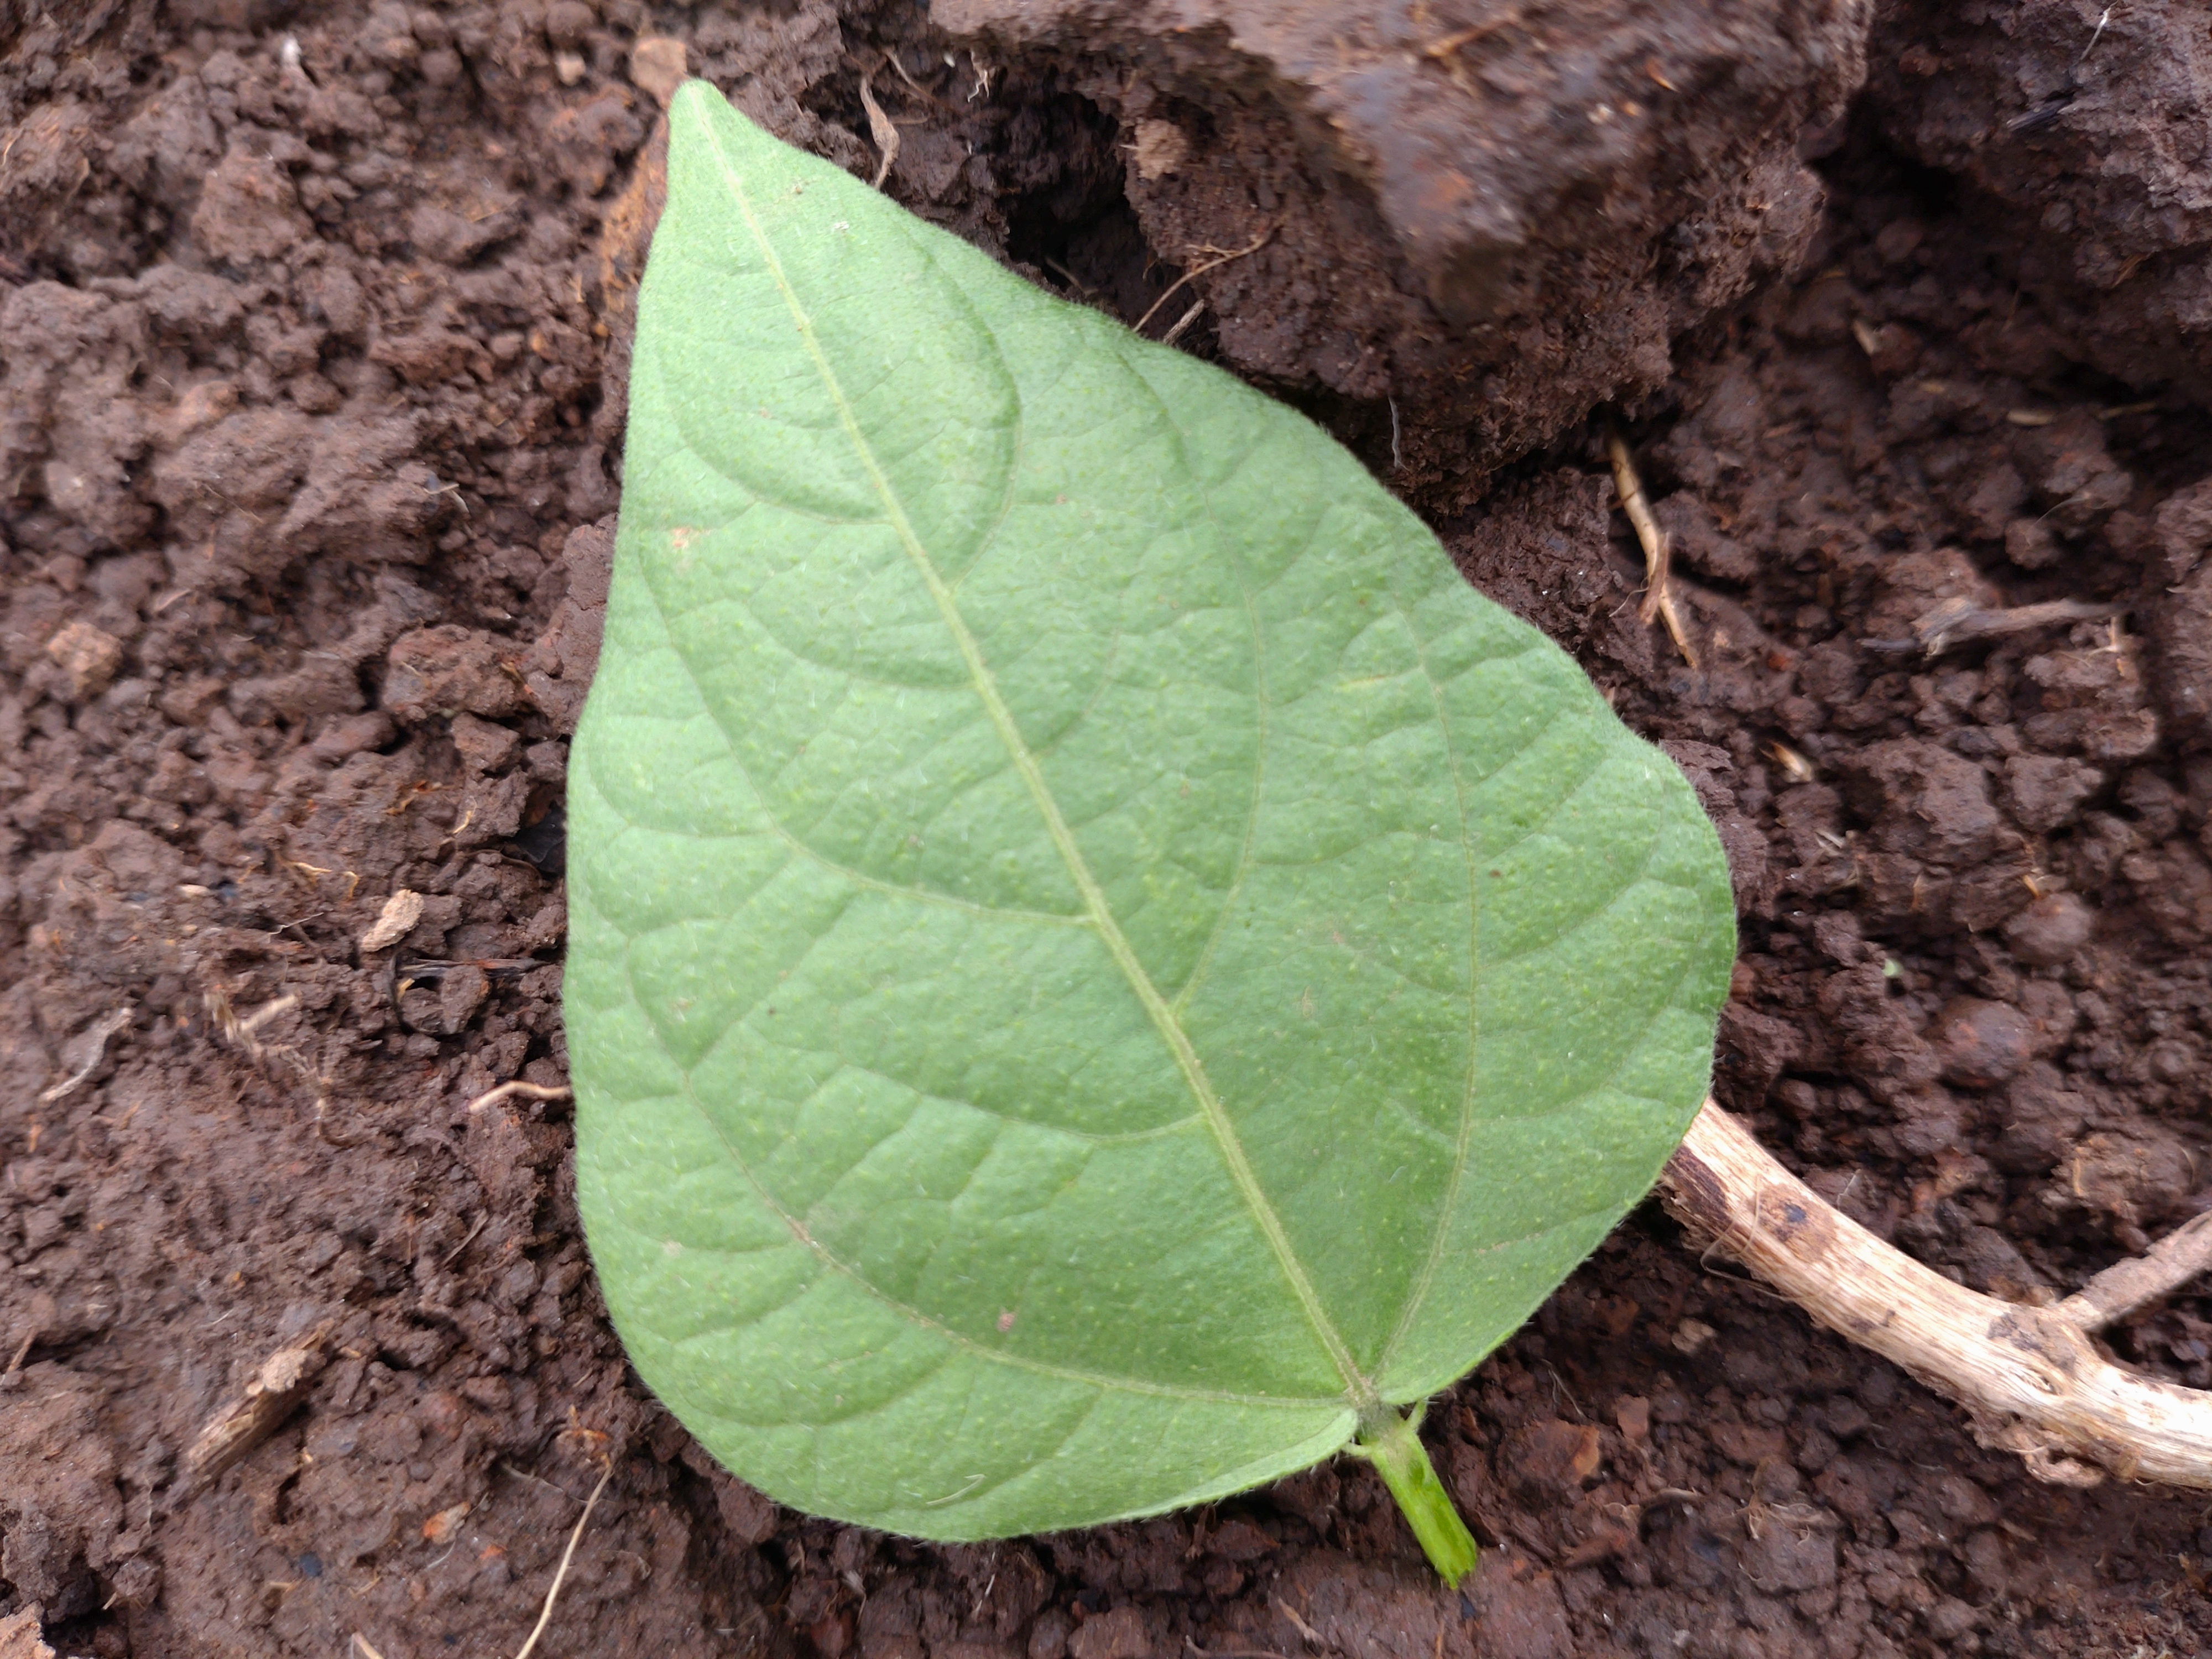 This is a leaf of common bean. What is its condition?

healthy
